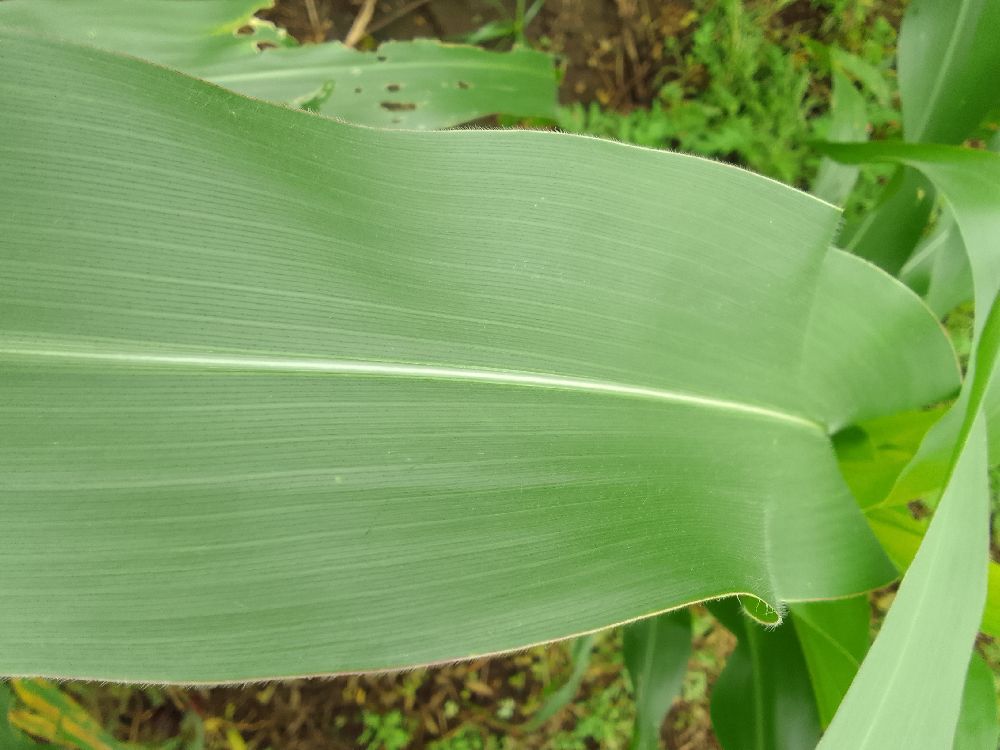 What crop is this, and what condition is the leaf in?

maize, healthy
